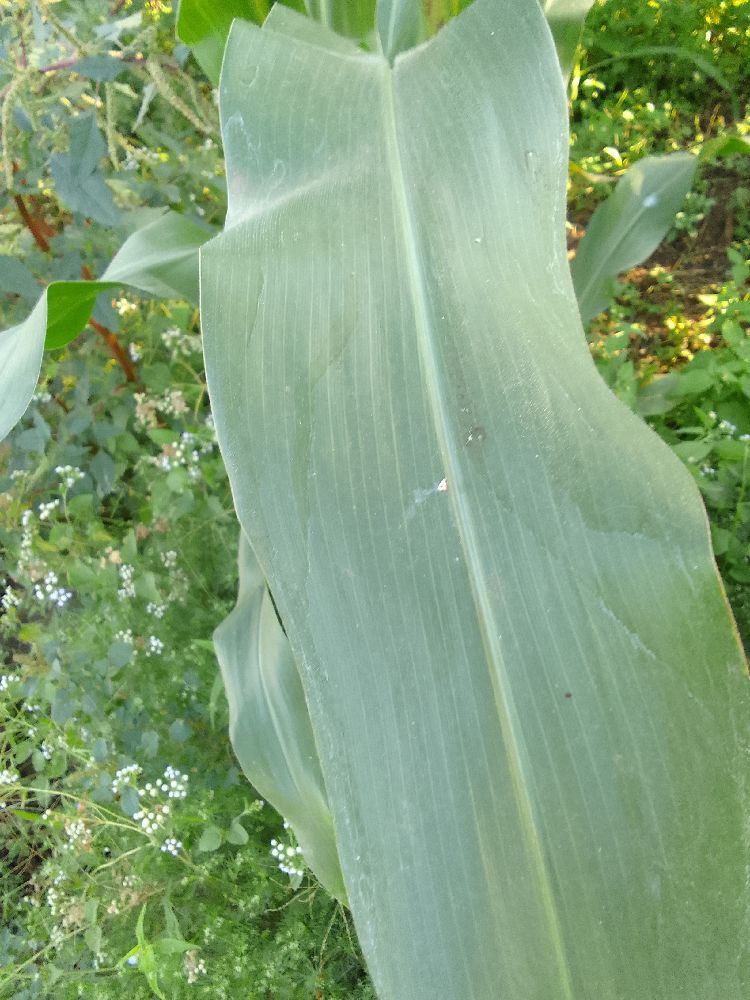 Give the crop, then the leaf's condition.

maize, healthy
